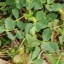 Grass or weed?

unstructured weed
